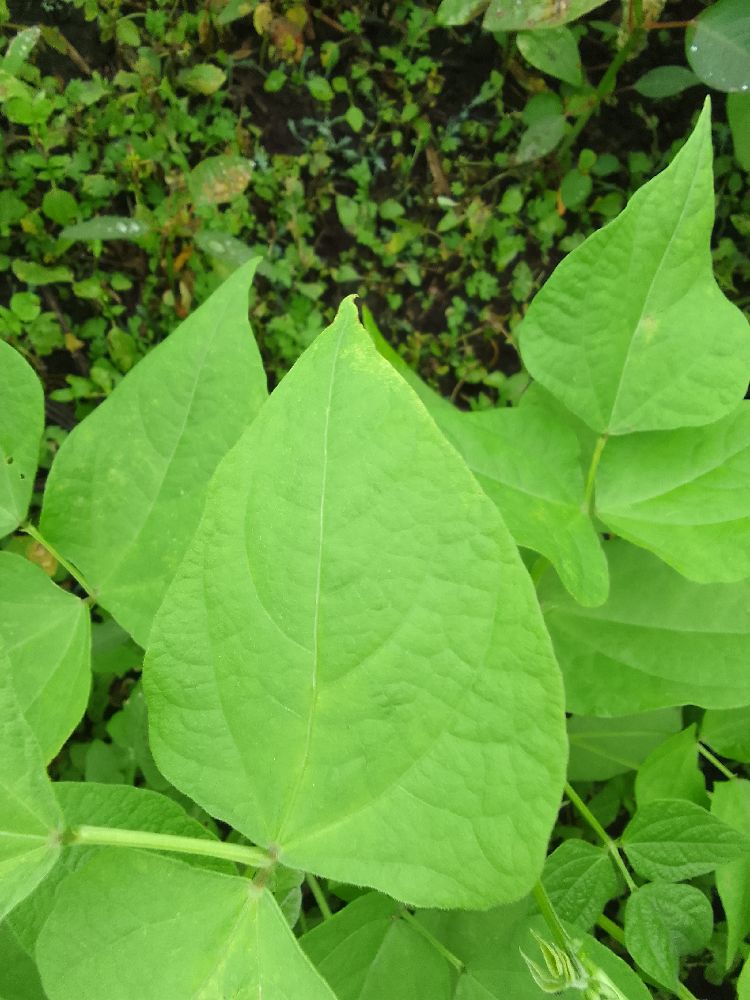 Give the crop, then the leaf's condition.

common bean, healthy
